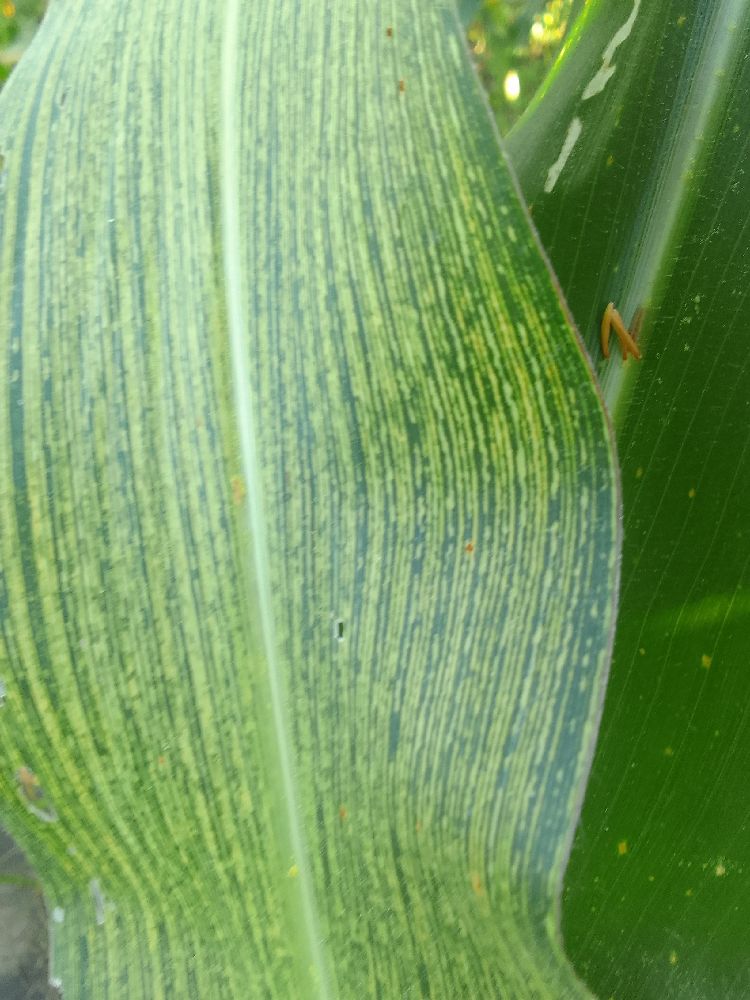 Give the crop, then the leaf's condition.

maize, maize streak virus
